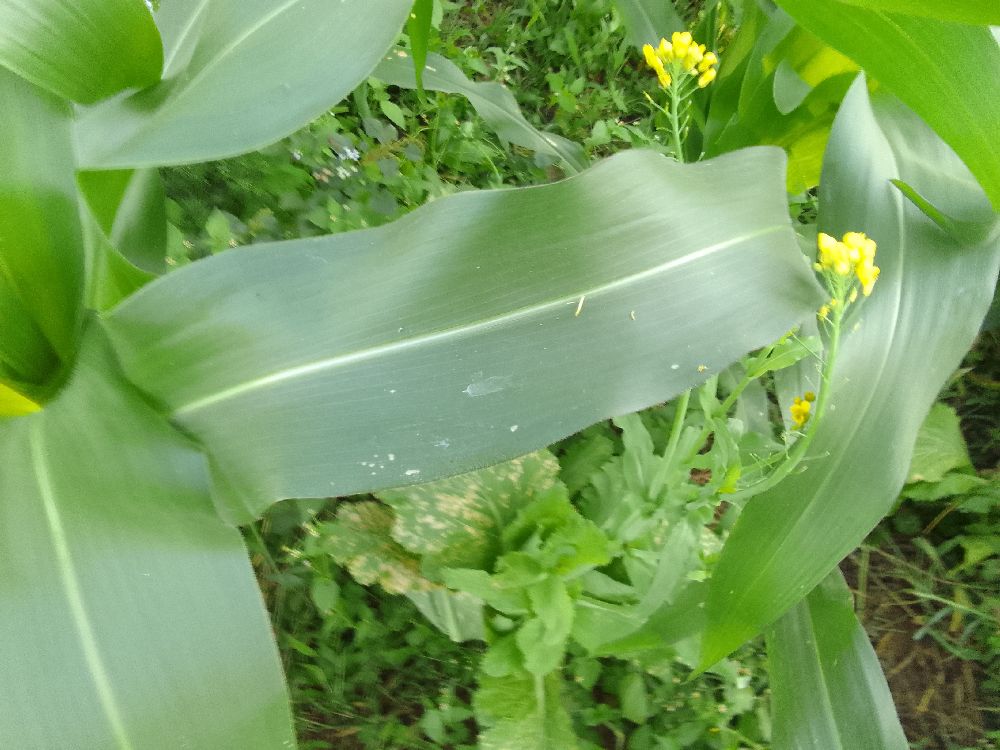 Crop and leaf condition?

maize, healthy
